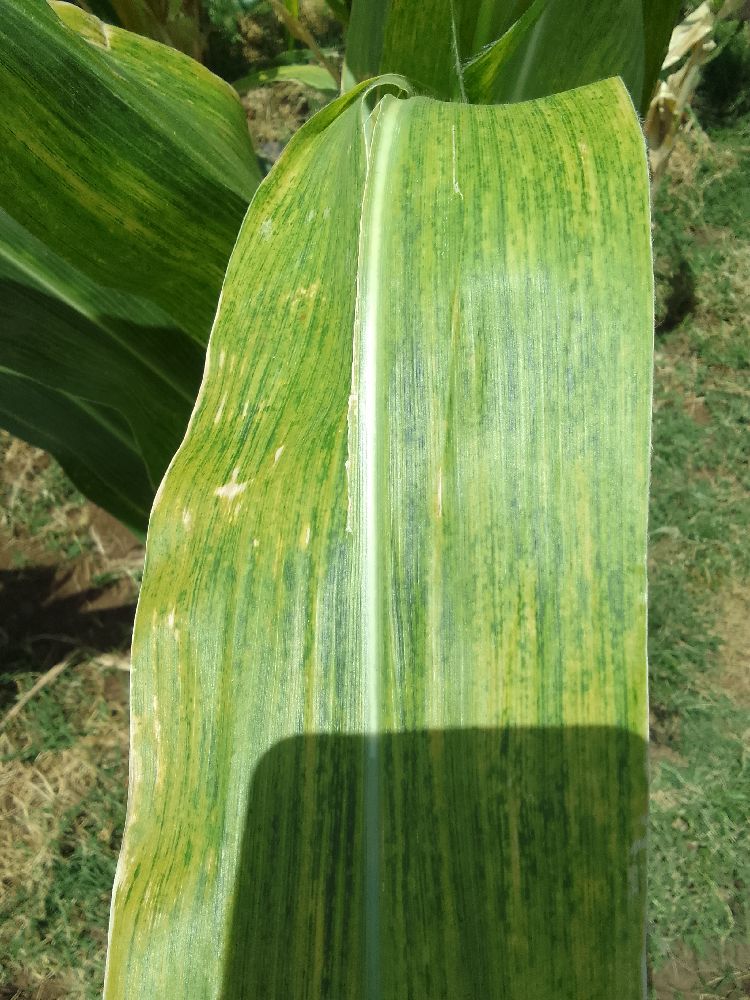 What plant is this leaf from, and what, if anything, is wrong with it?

maize, maize lethal necrosis
